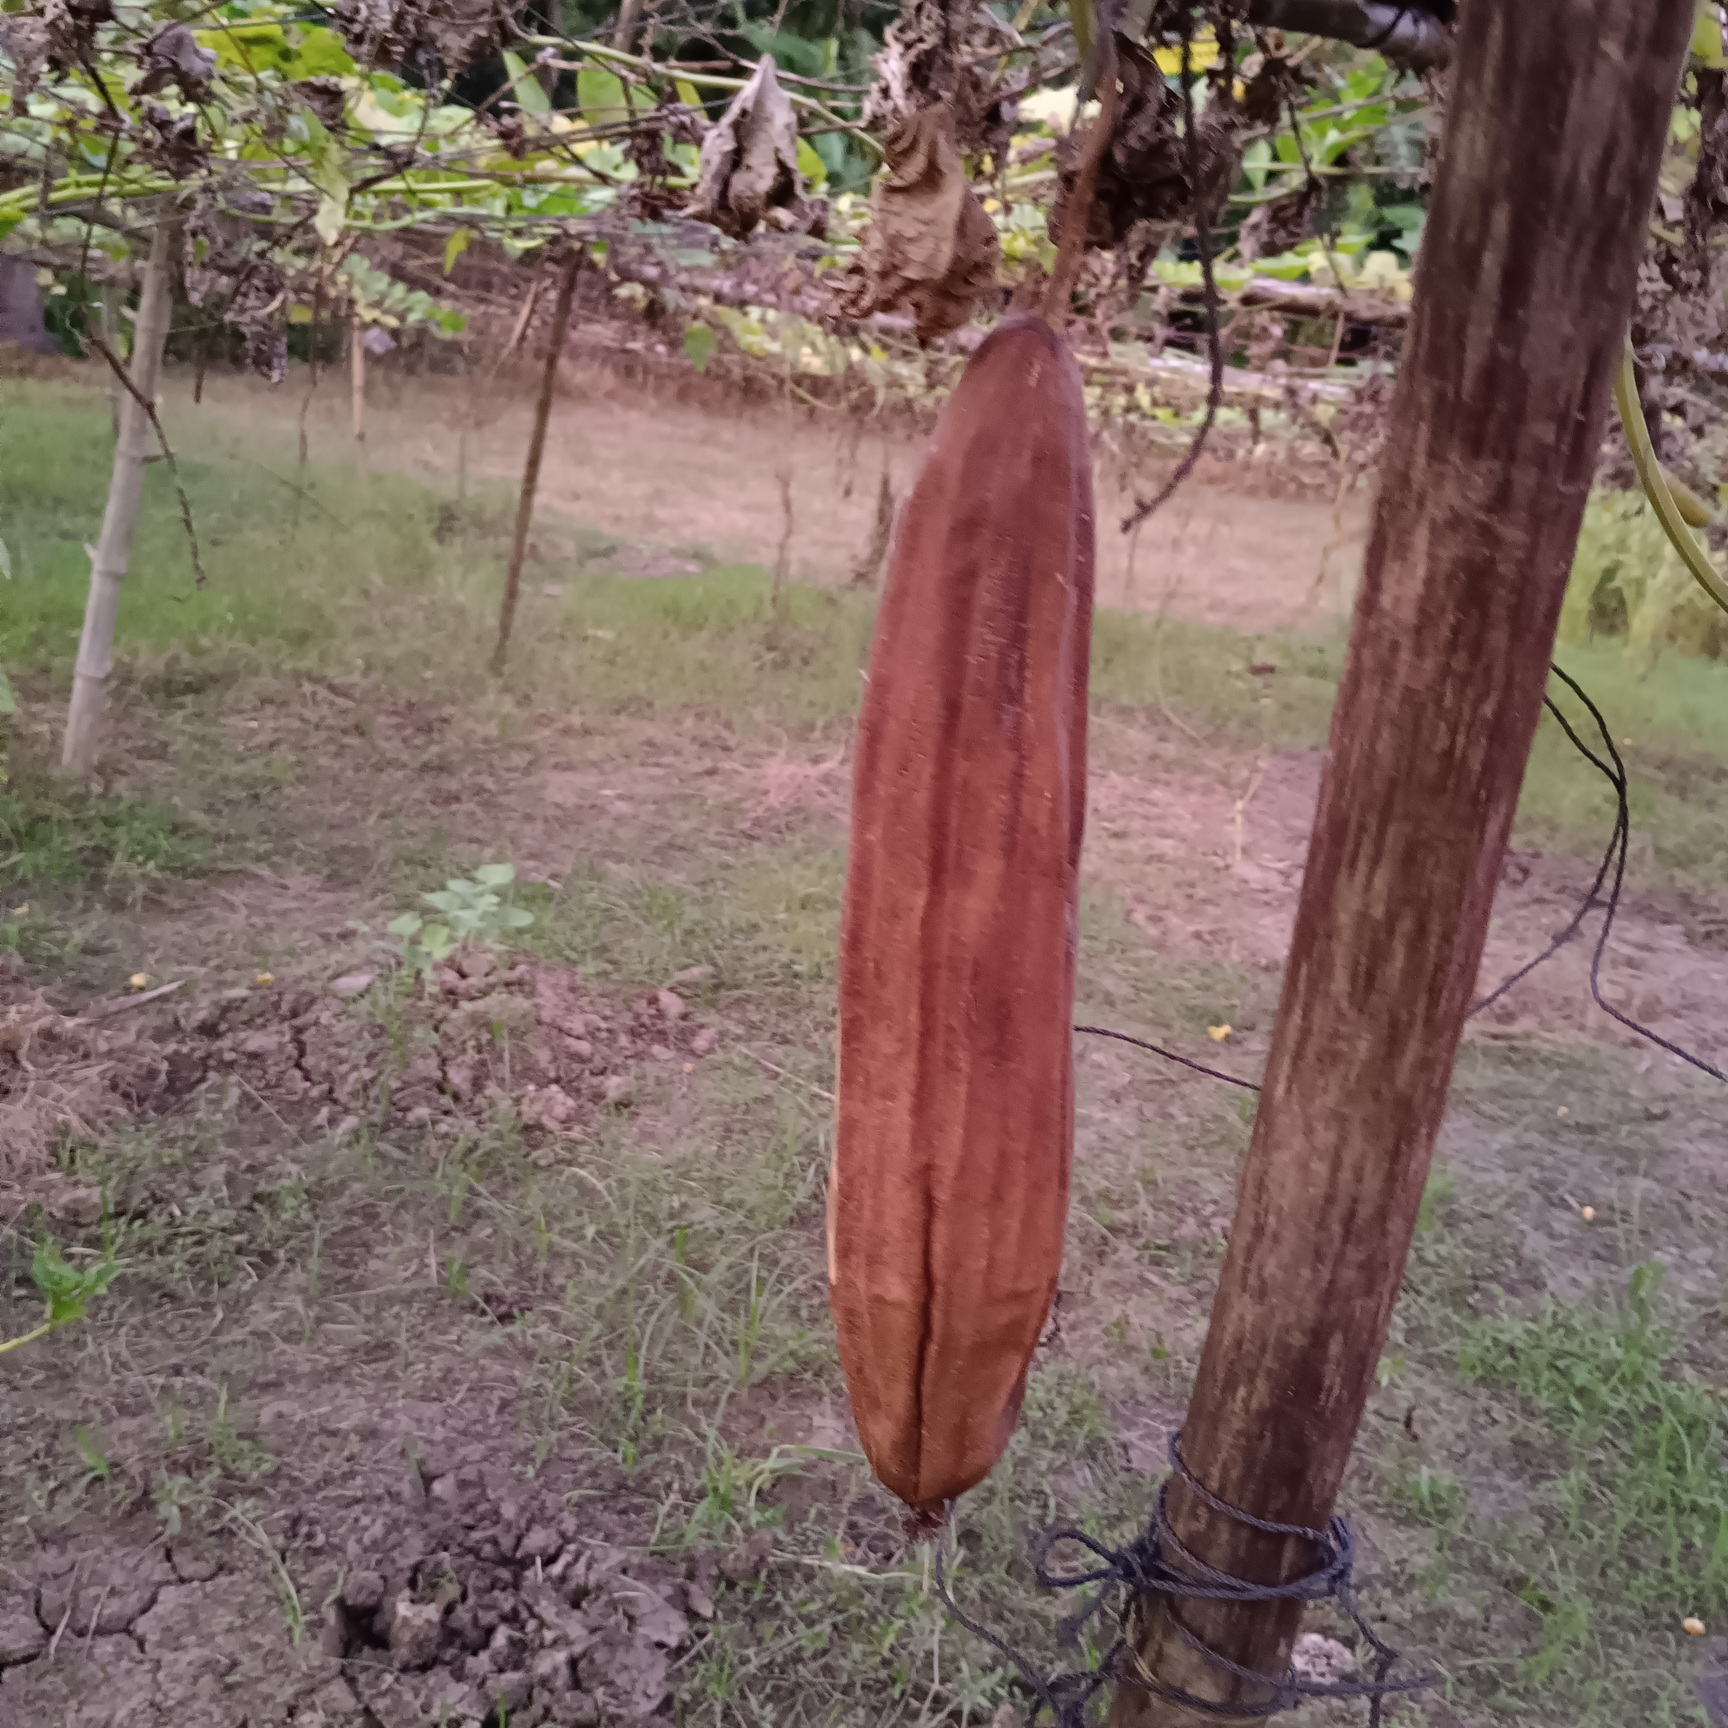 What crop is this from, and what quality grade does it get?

luffa, faulty
